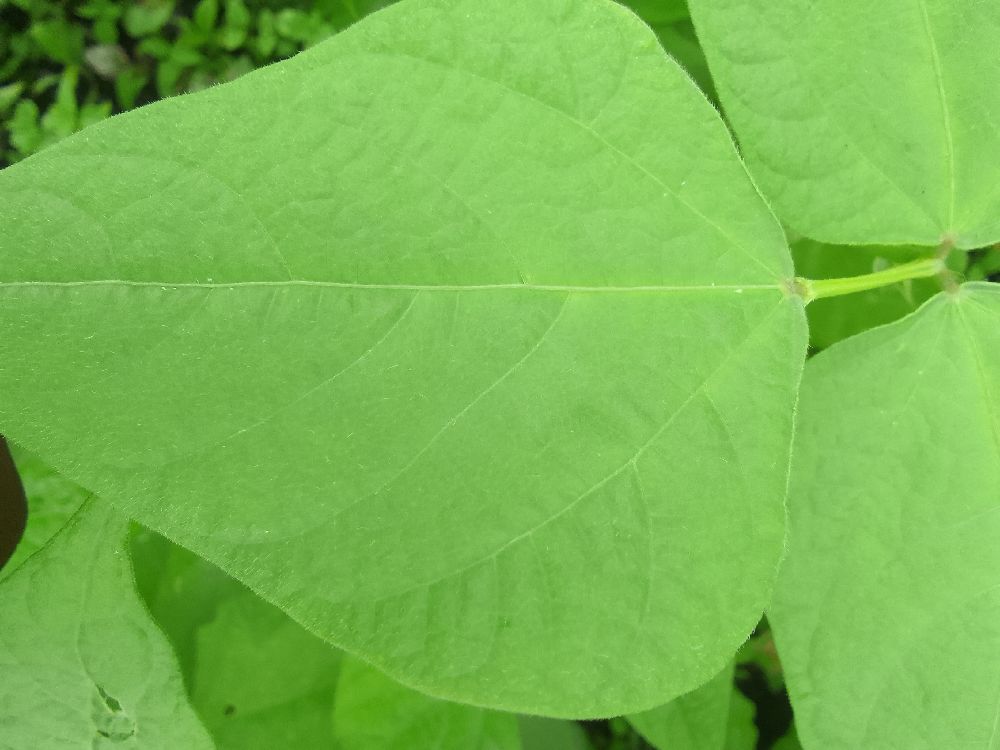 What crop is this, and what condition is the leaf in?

common bean, healthy
